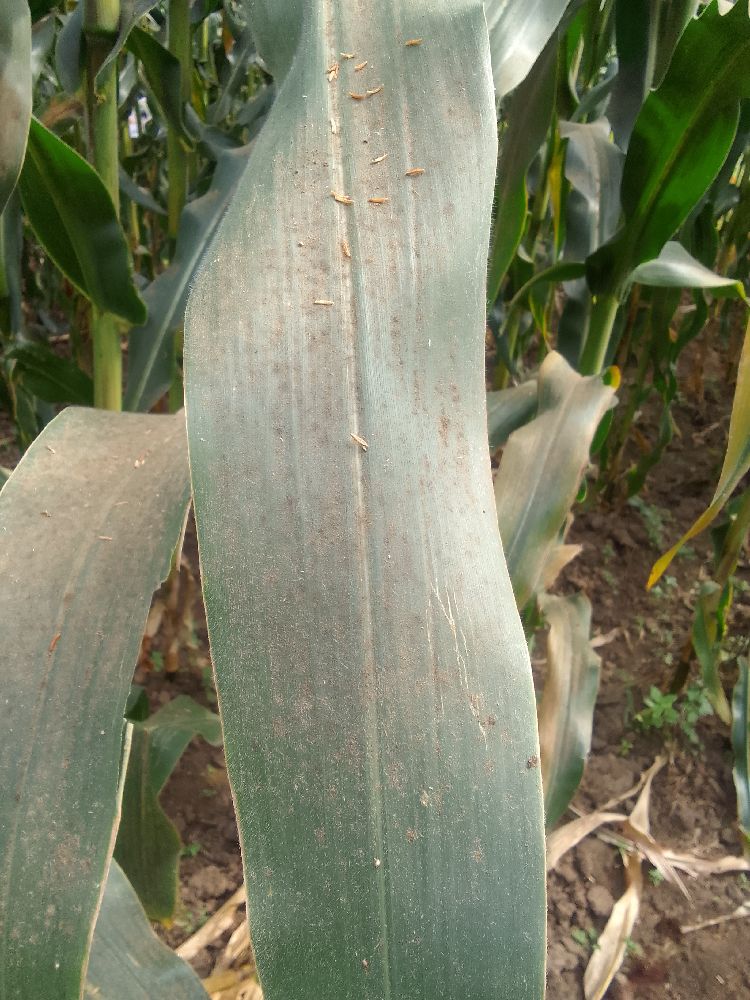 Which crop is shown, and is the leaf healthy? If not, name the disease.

maize, healthy
